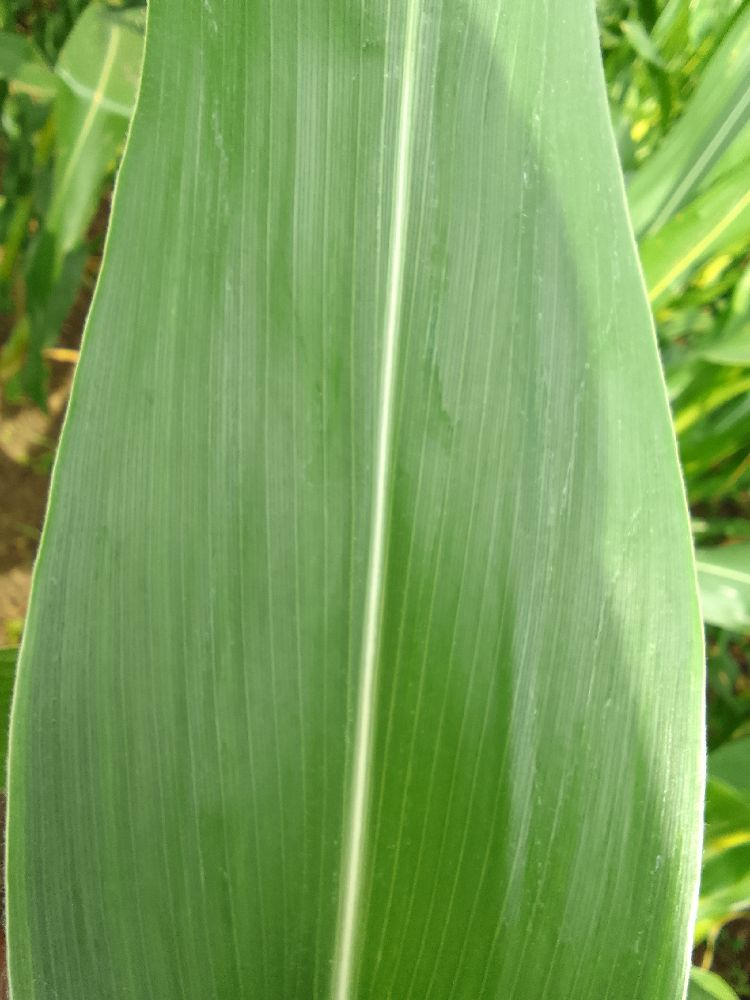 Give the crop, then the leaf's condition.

maize, healthy
